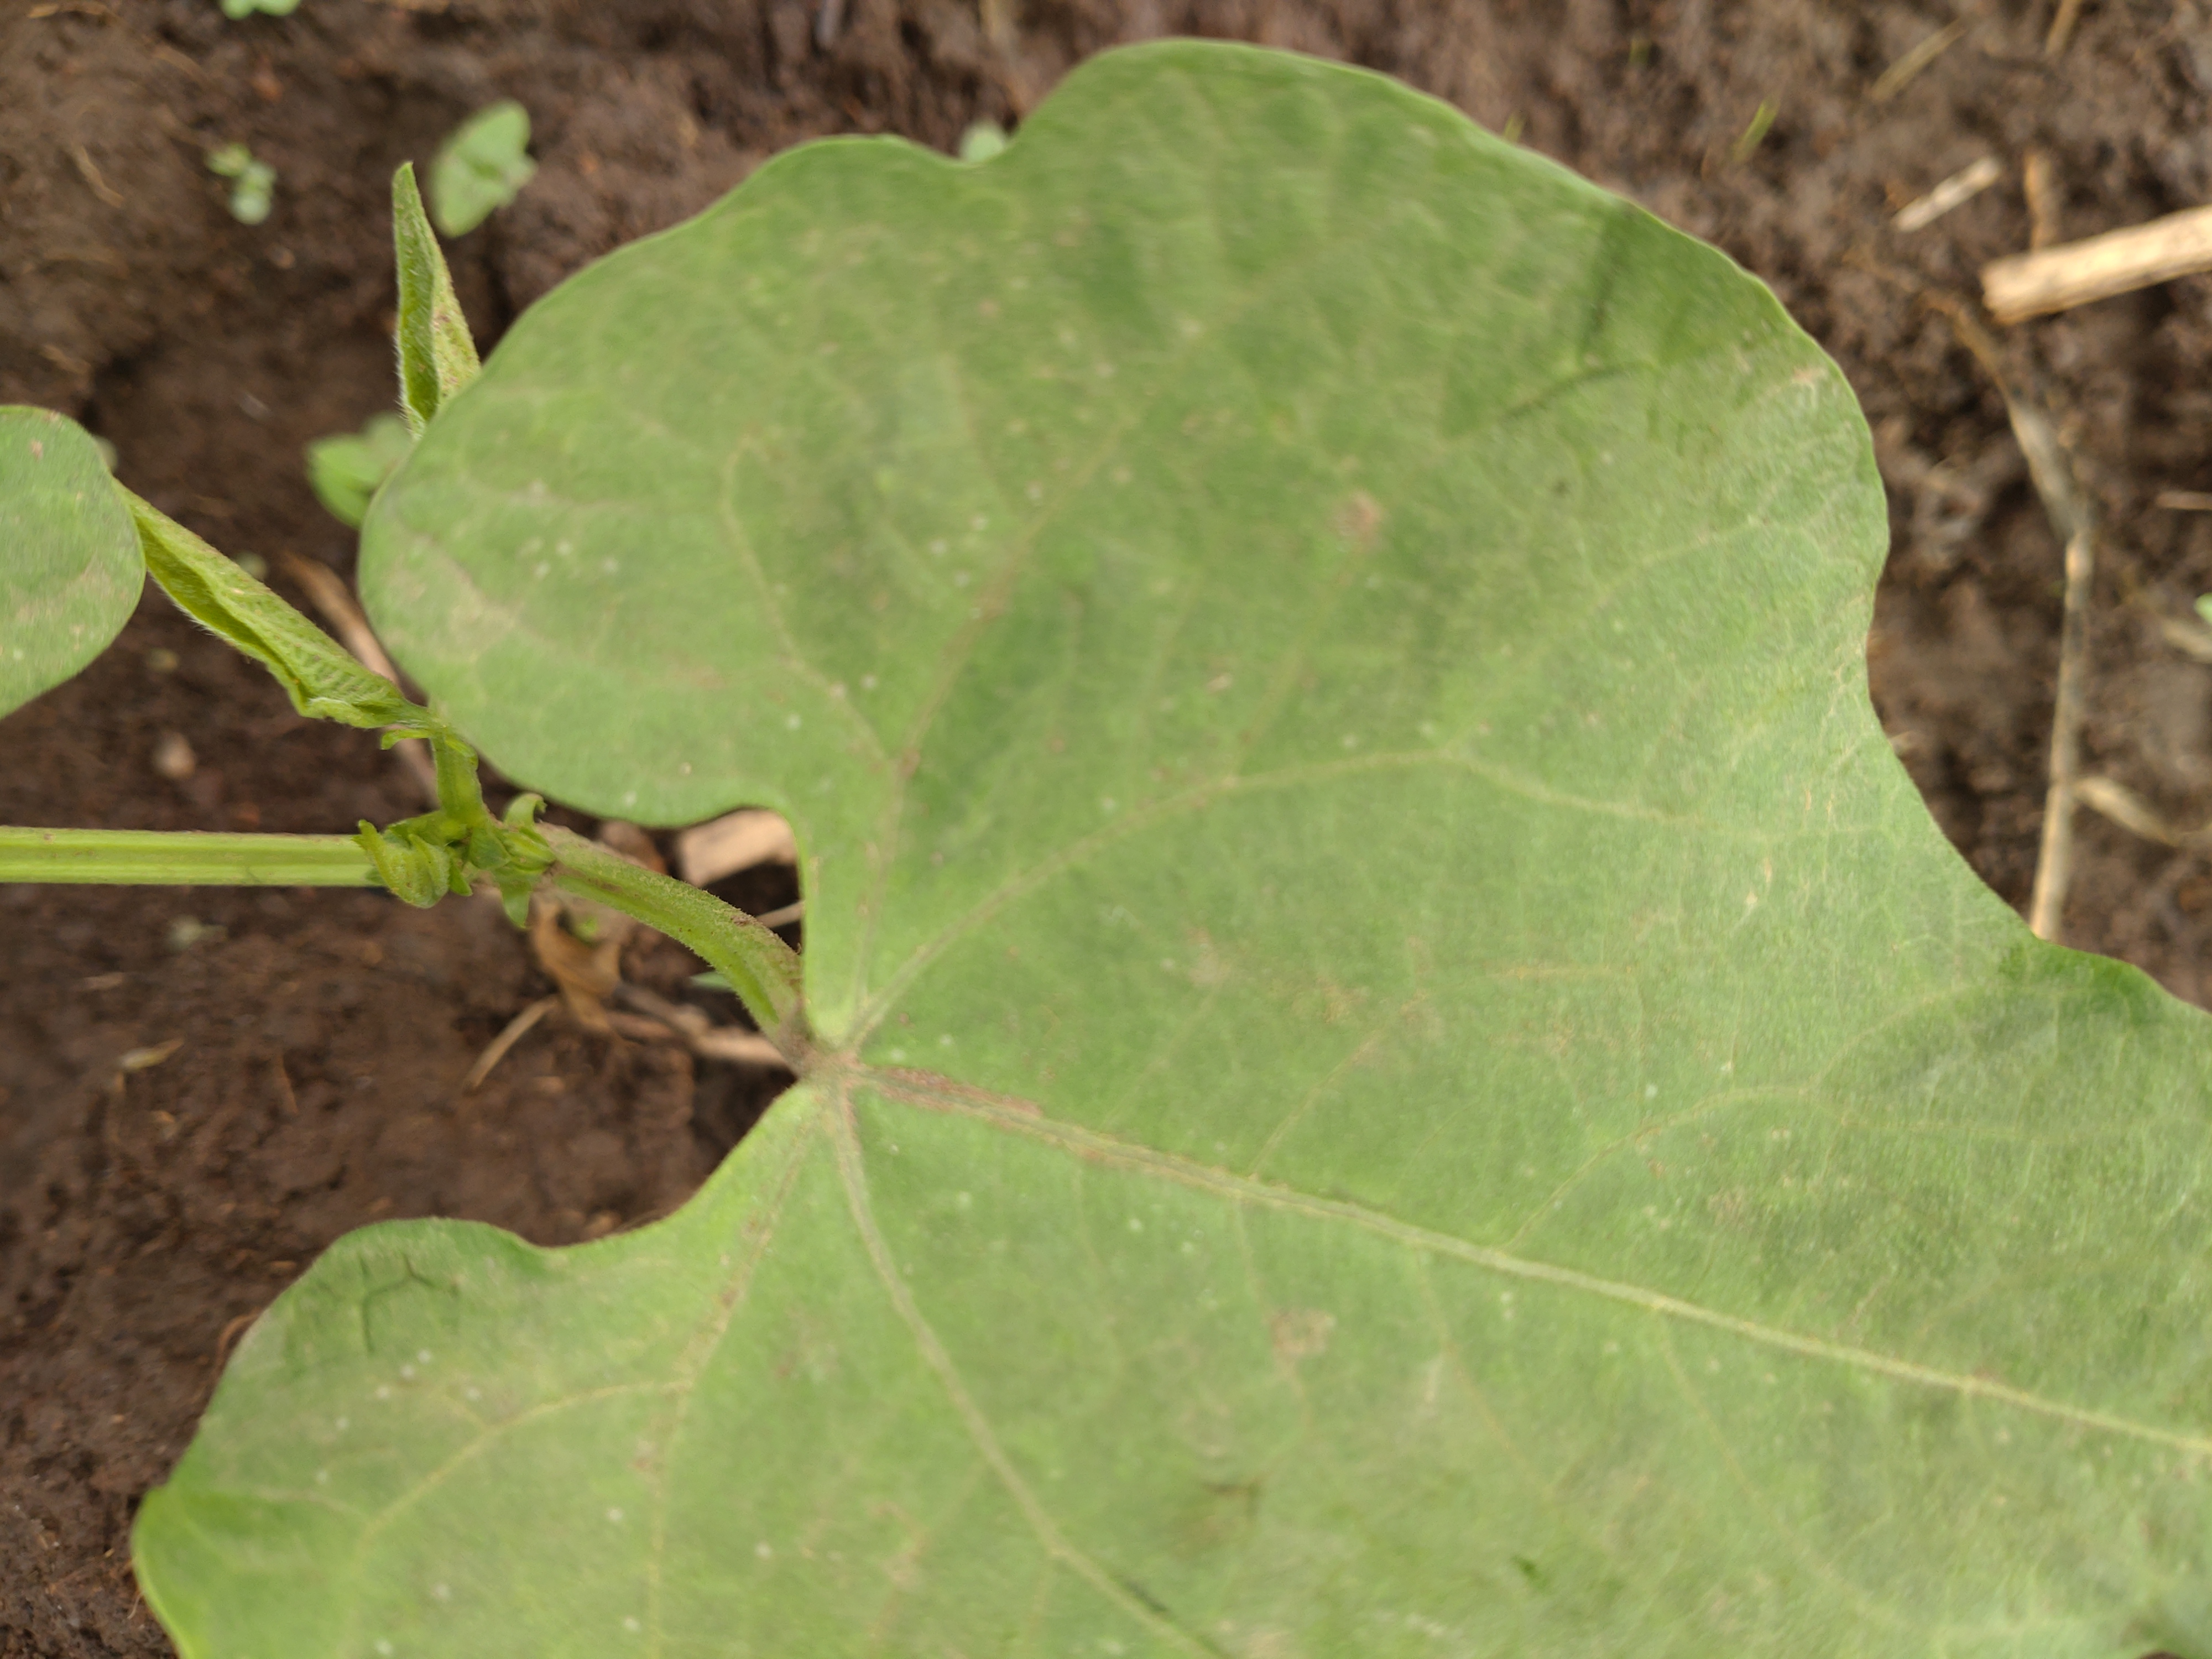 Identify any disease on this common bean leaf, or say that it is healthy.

healthy
